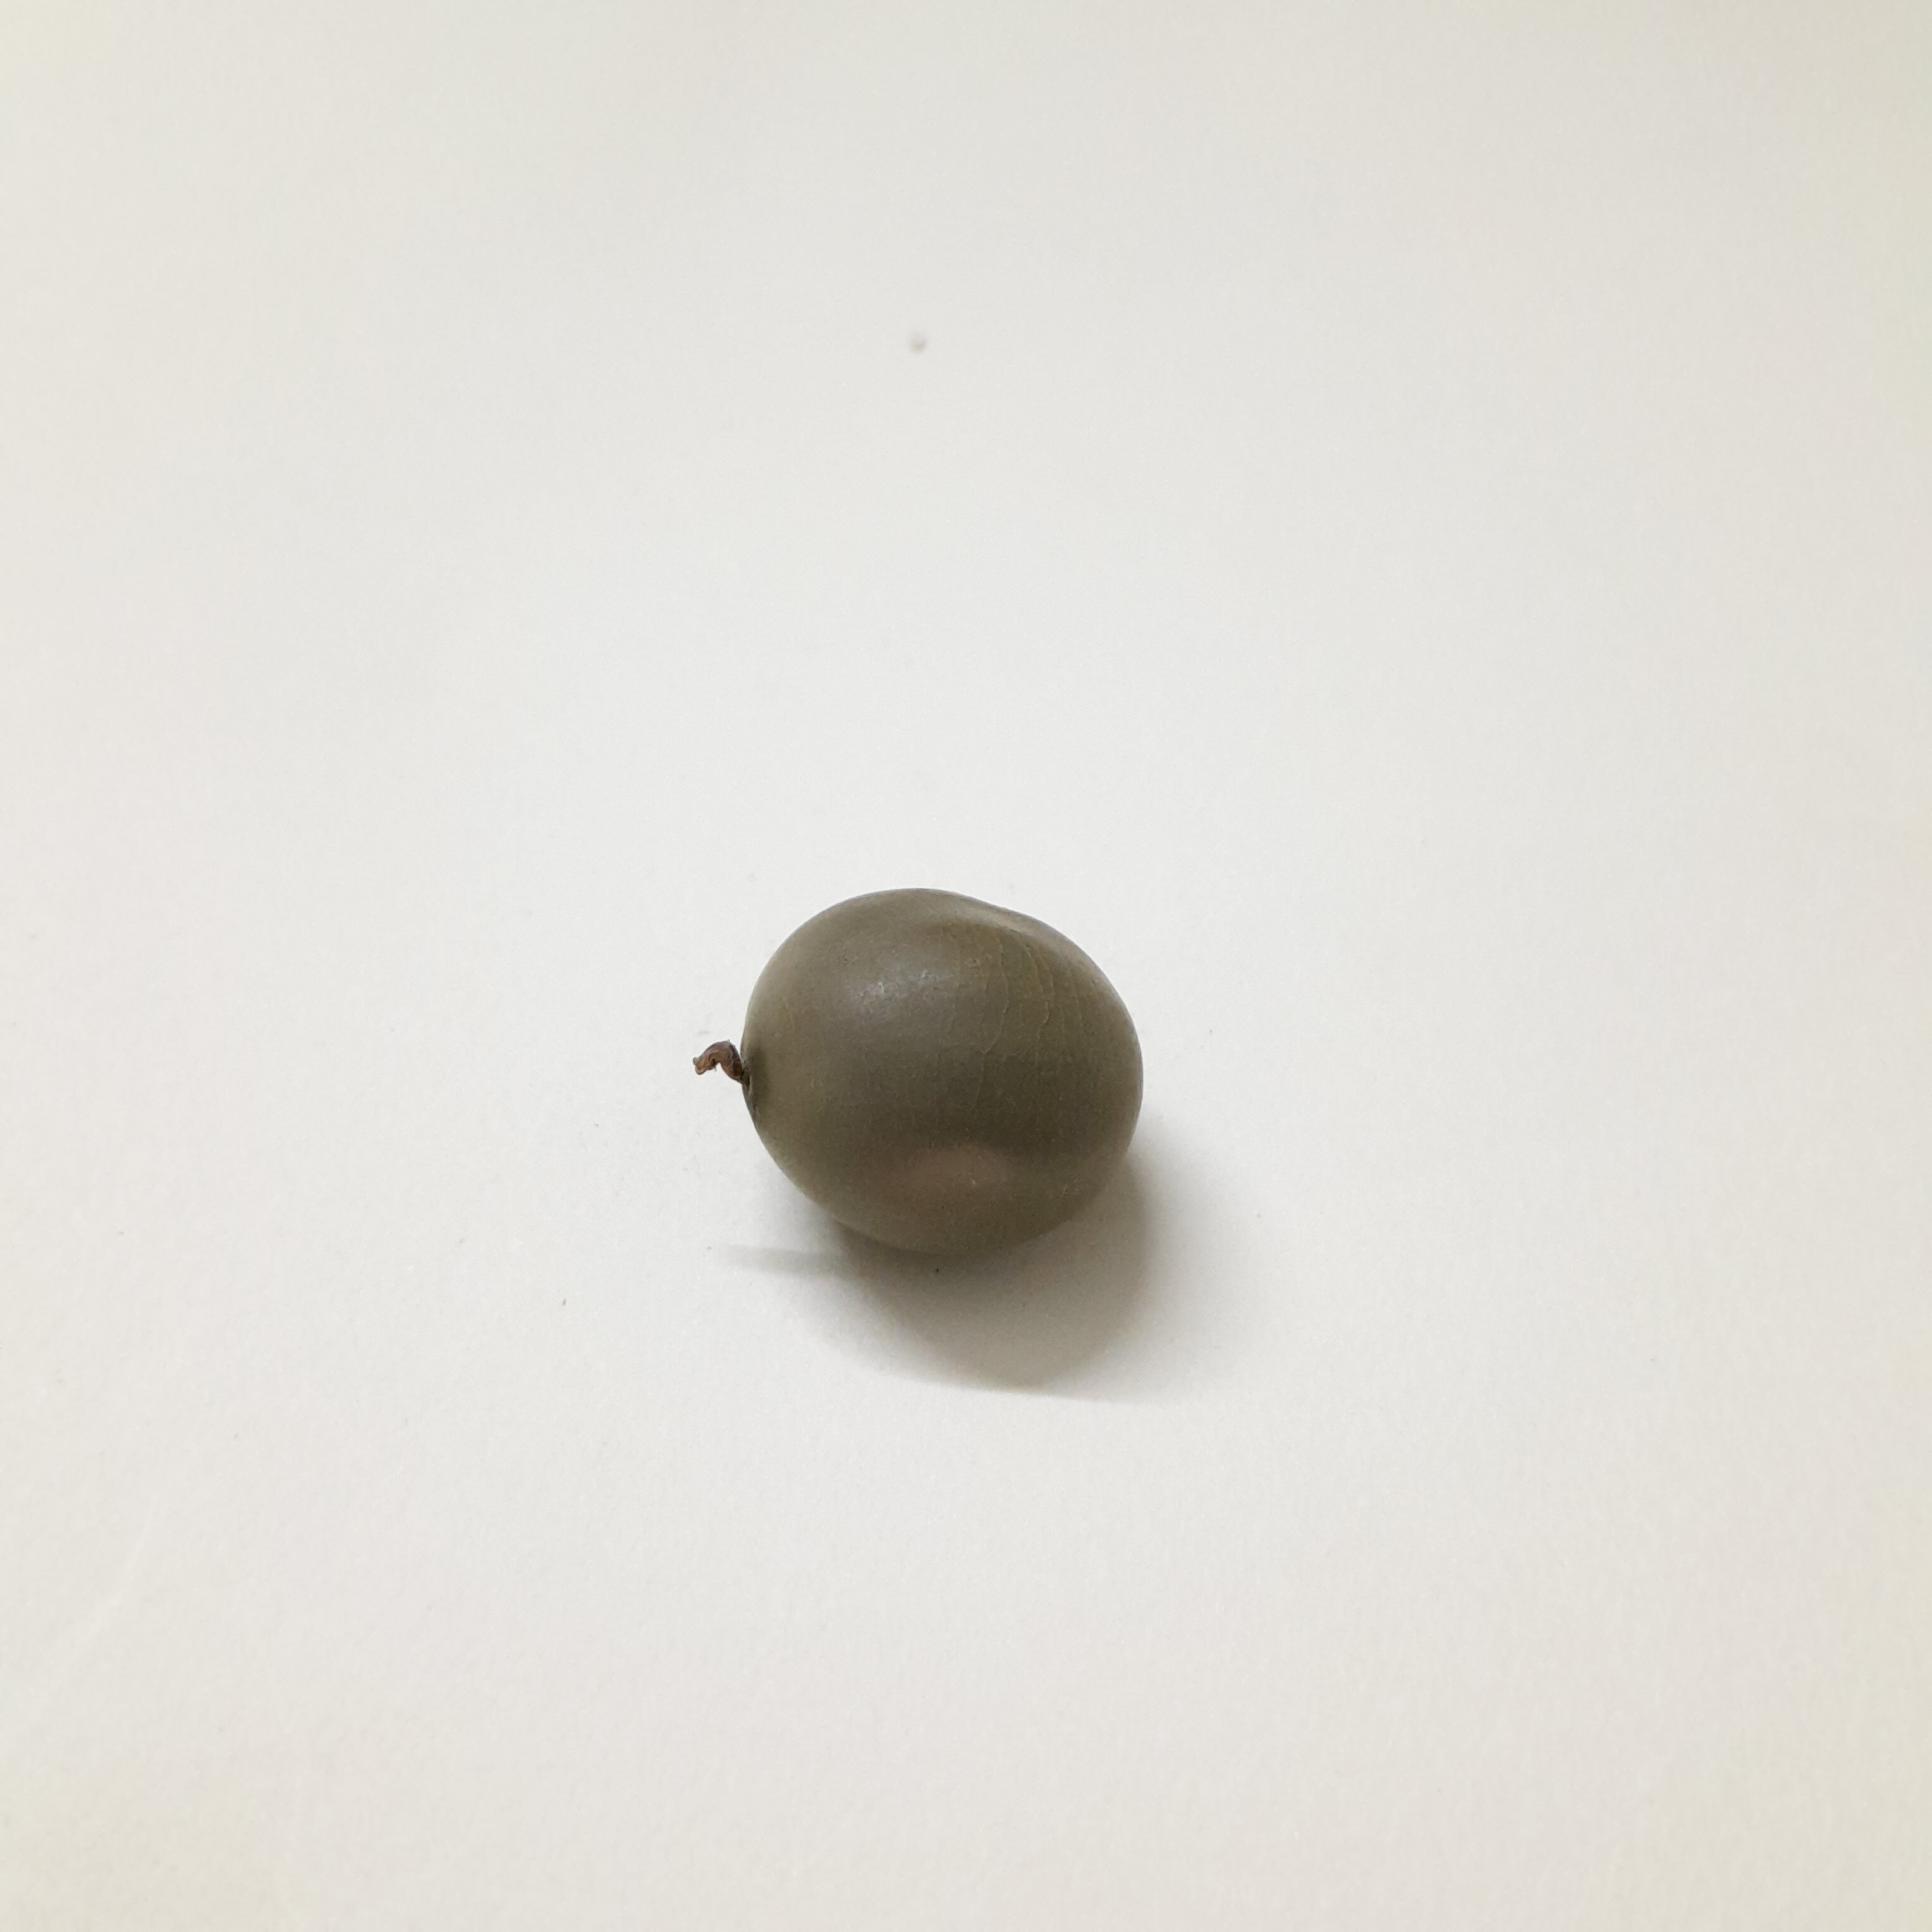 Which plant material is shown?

sagargota
